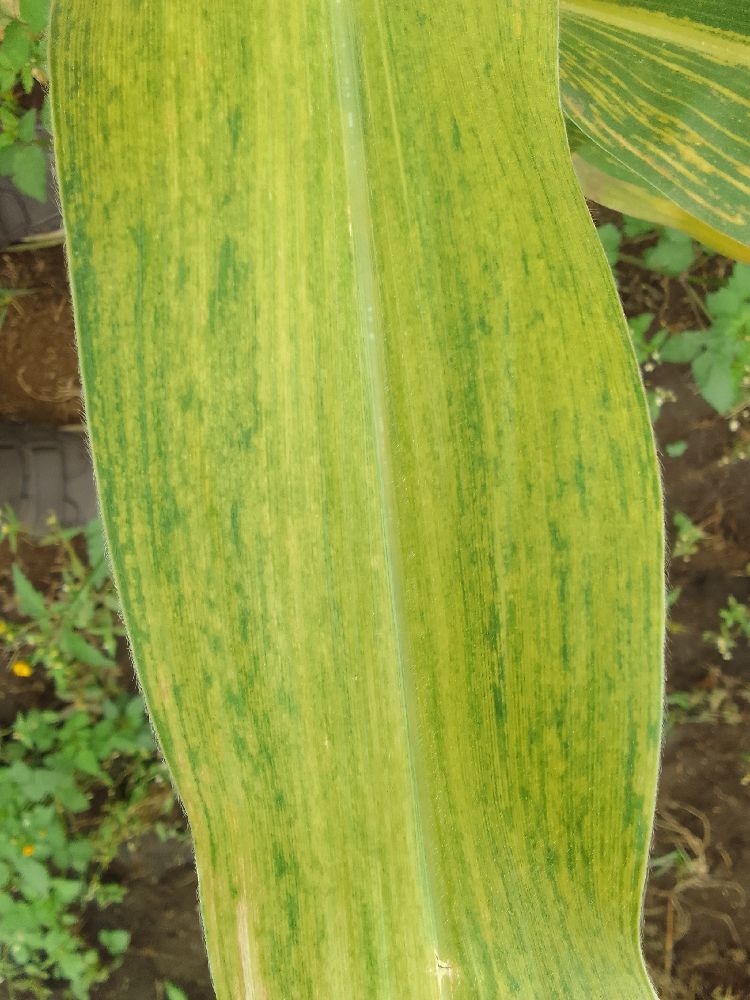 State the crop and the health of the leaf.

maize, maize lethal necrosis
